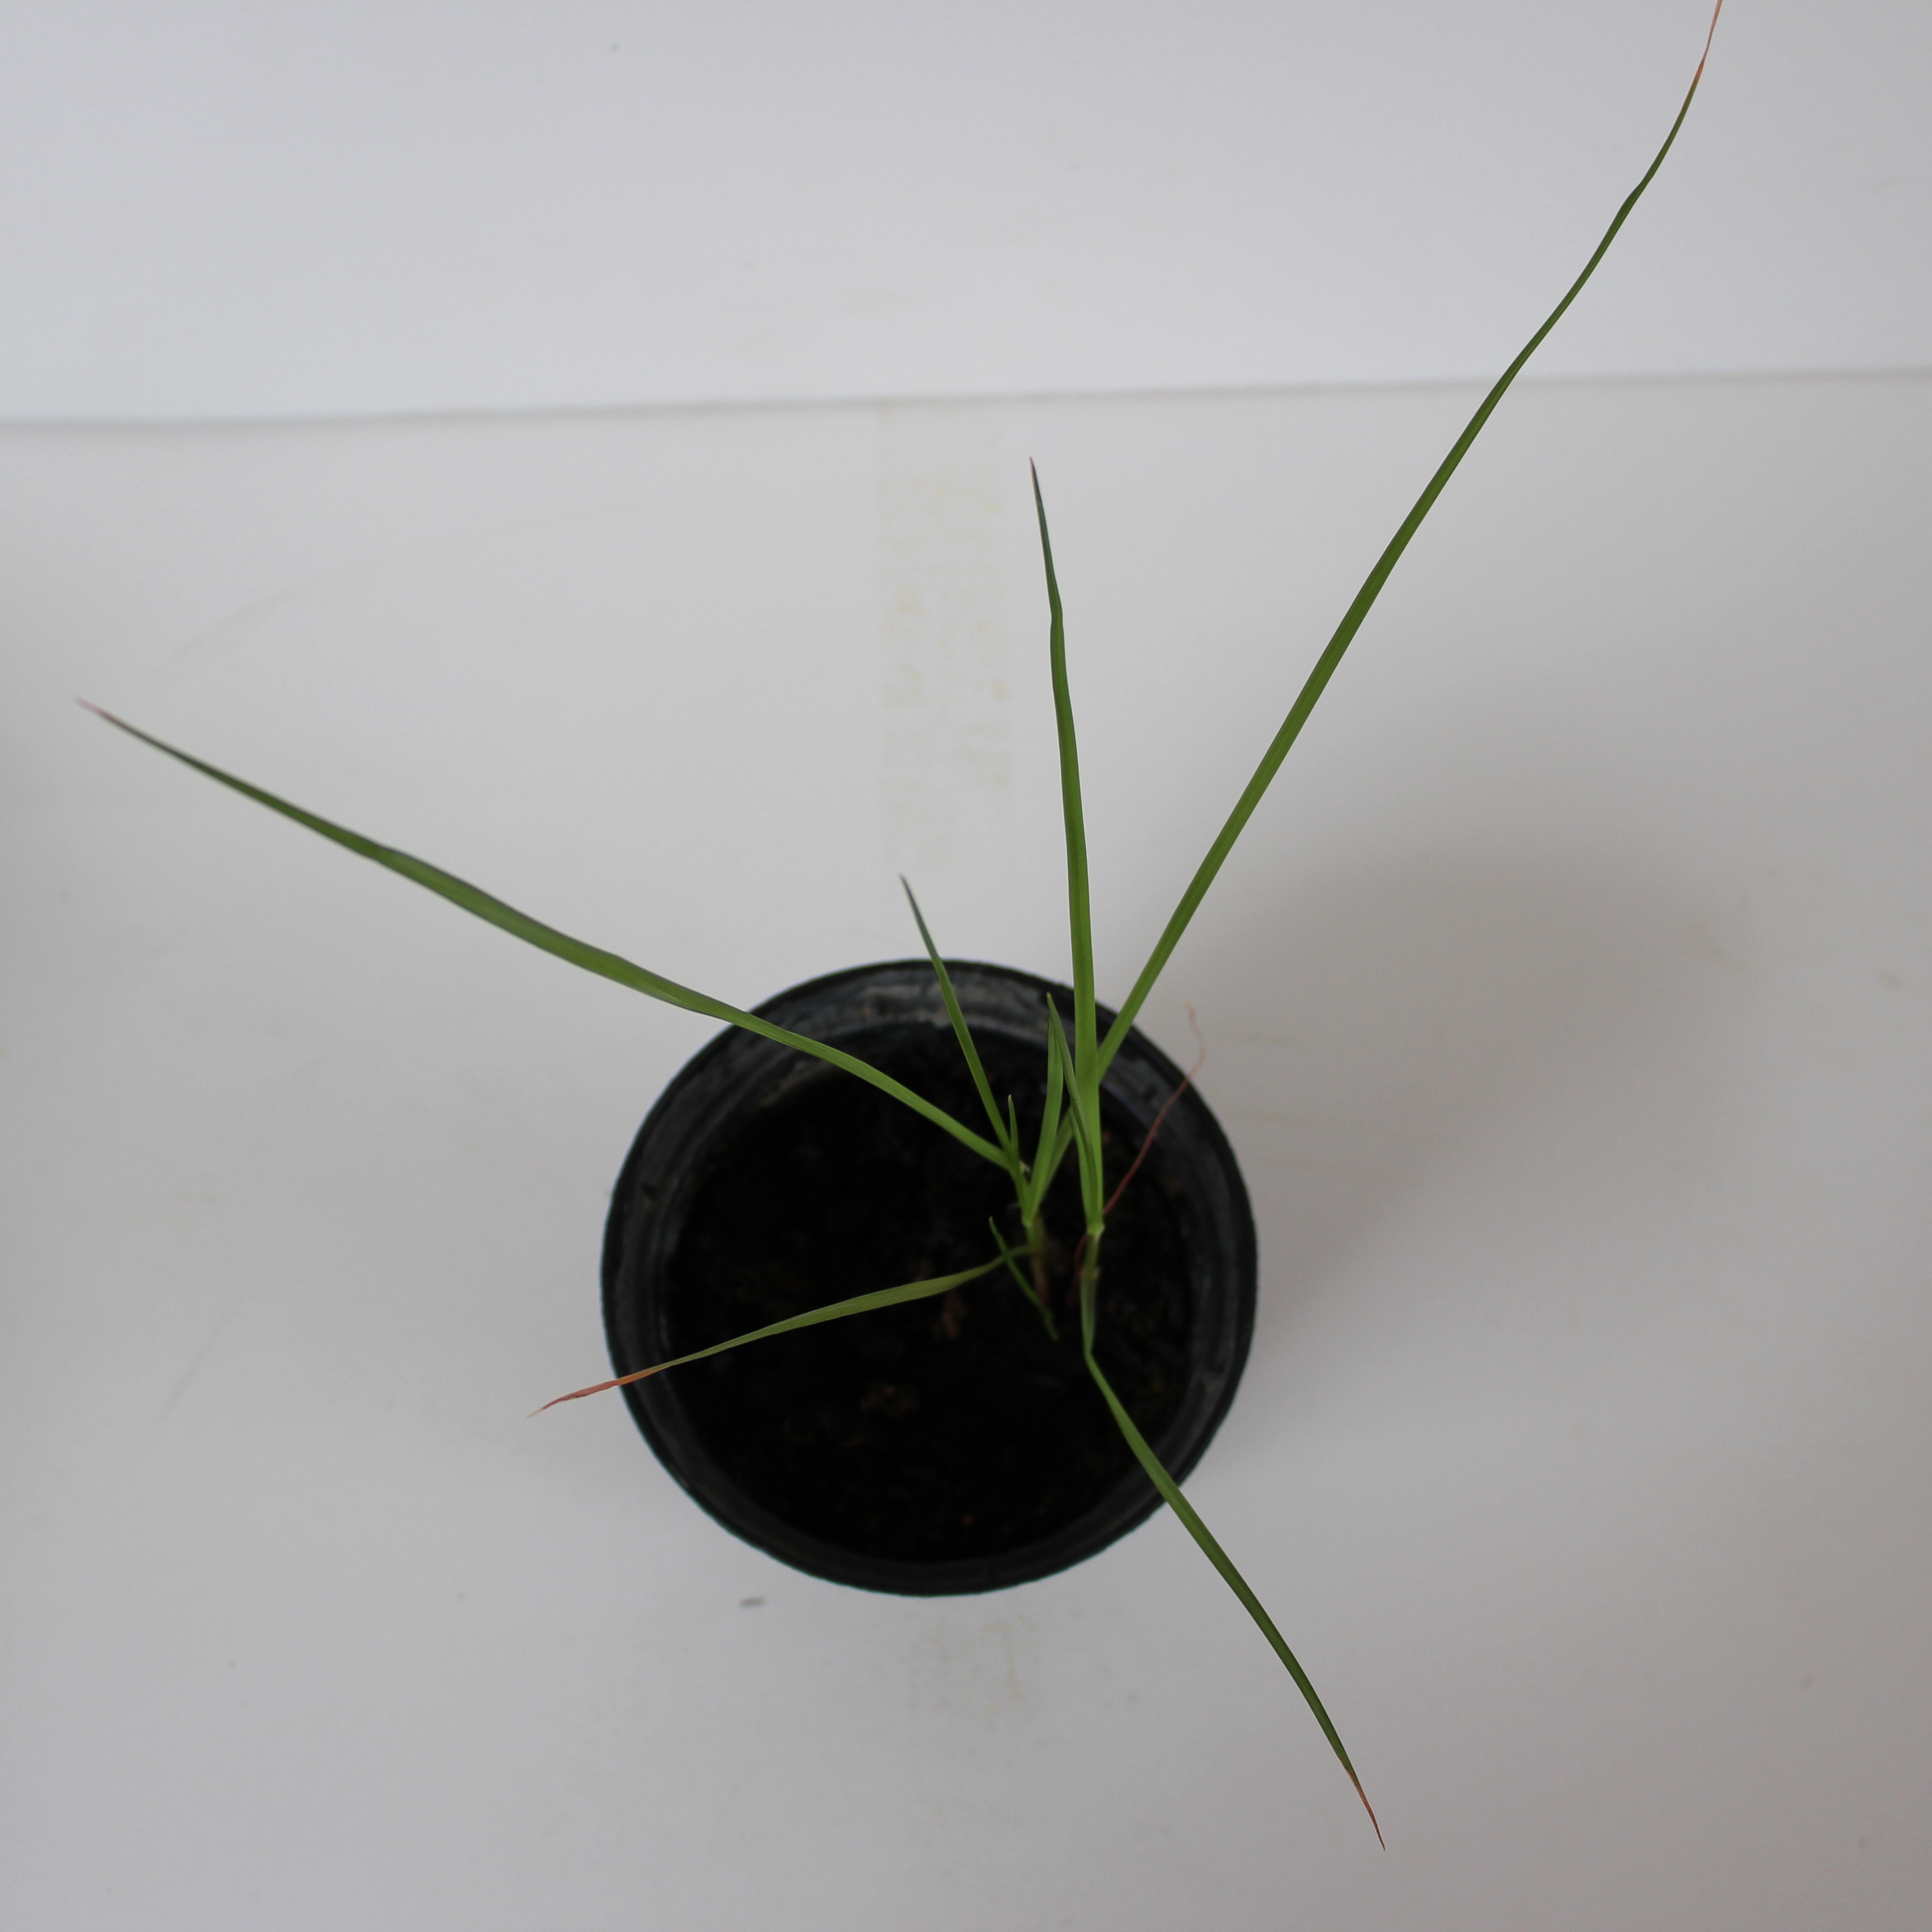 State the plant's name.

Lolium multiflorum
